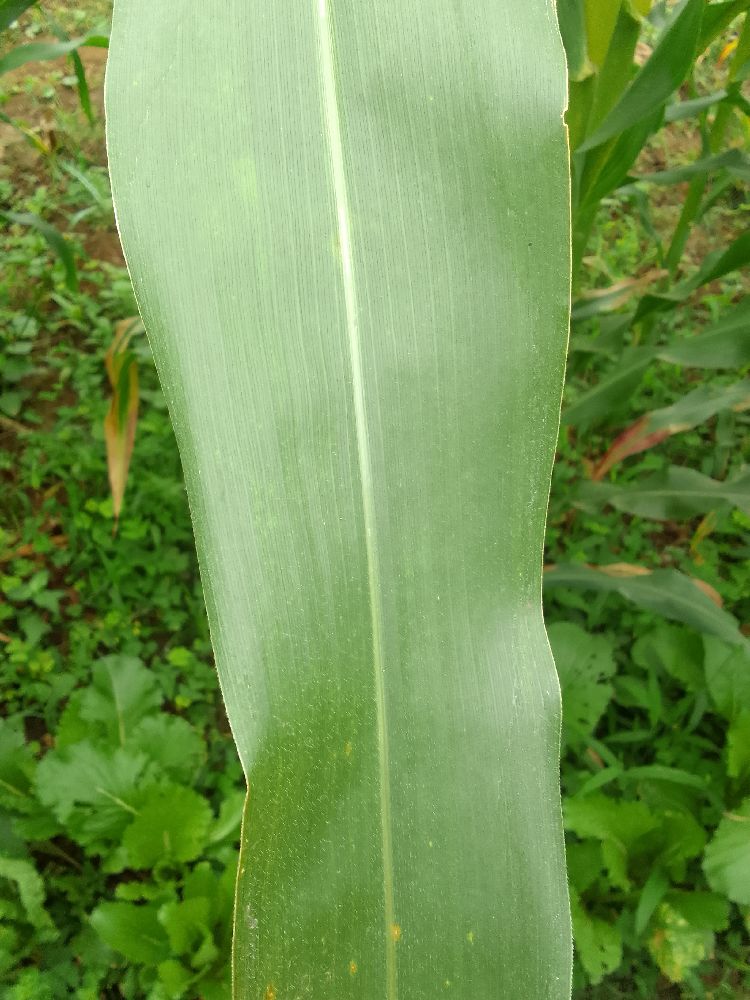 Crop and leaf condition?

maize, healthy
